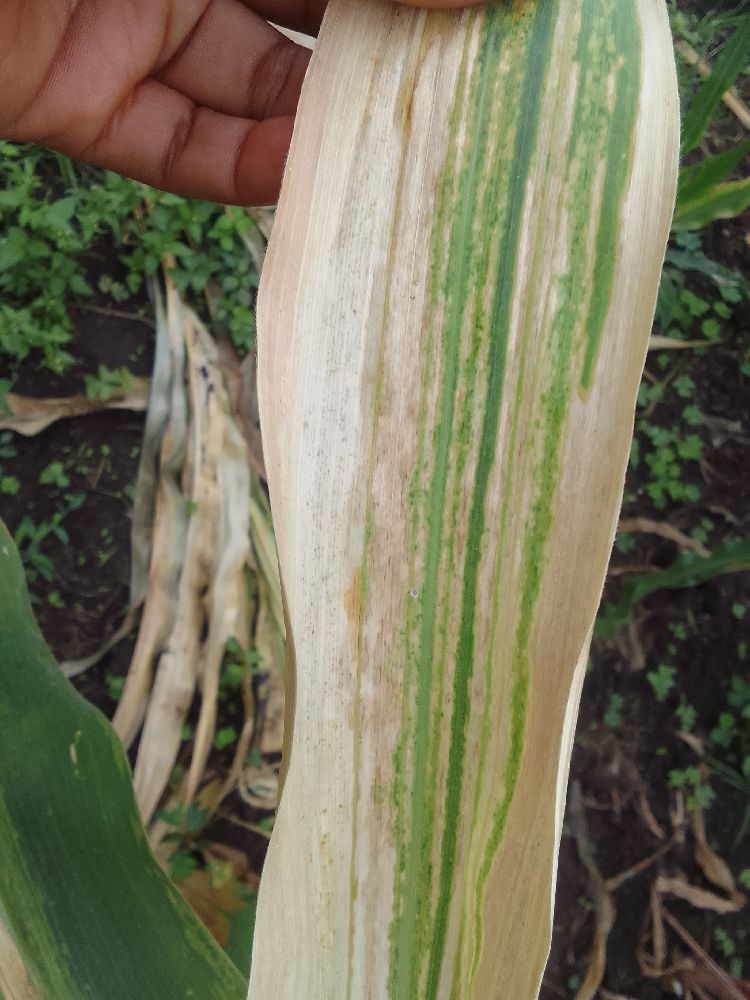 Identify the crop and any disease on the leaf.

maize, maize lethal necrosis
